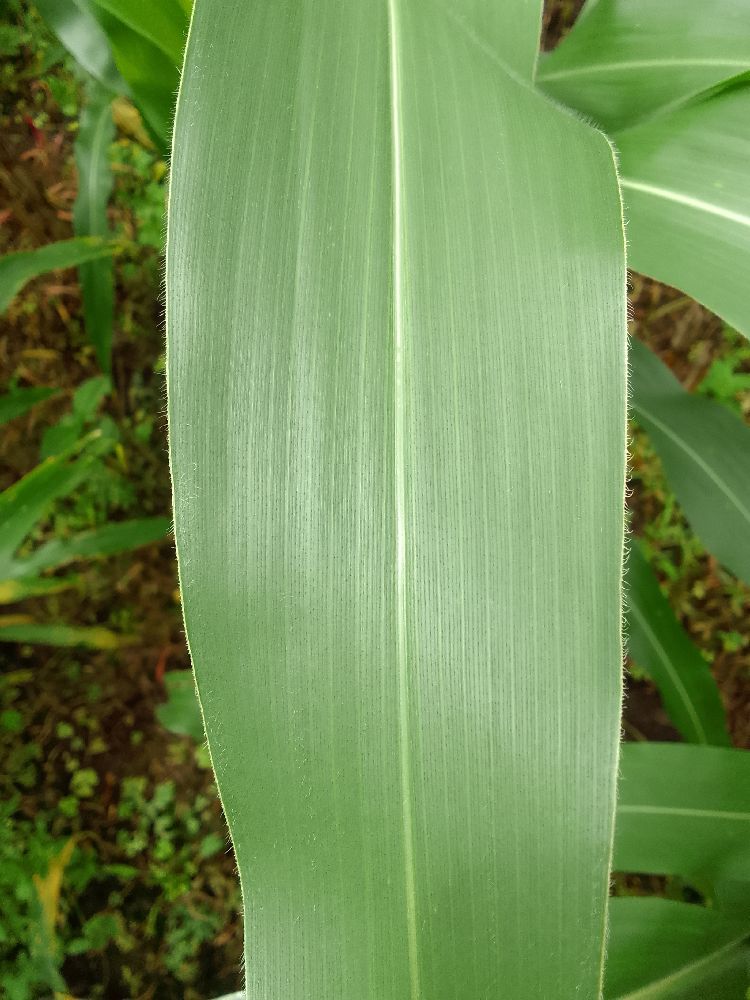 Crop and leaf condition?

maize, healthy
